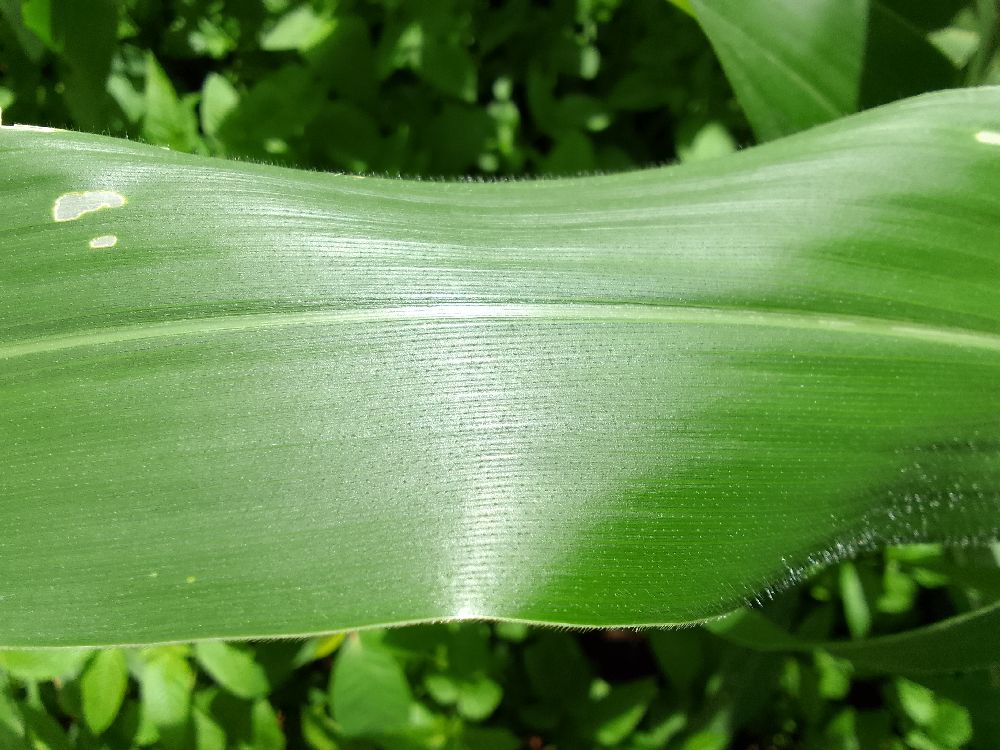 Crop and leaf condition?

maize, healthy
